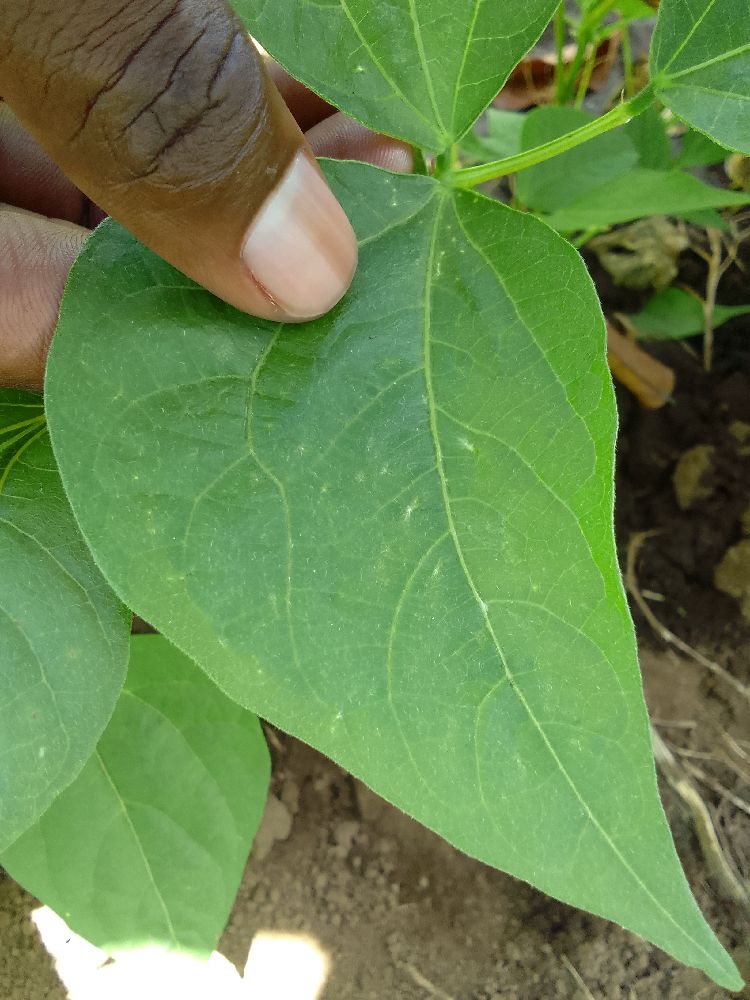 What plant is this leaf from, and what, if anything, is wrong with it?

common bean, healthy
